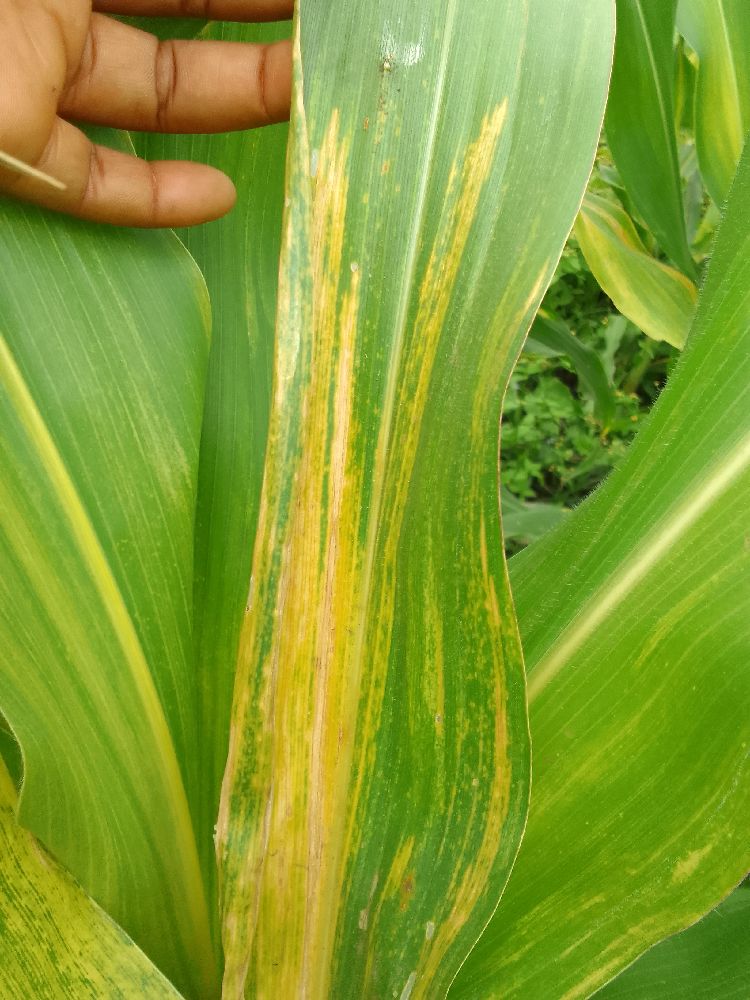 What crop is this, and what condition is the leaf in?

maize, maize lethal necrosis
